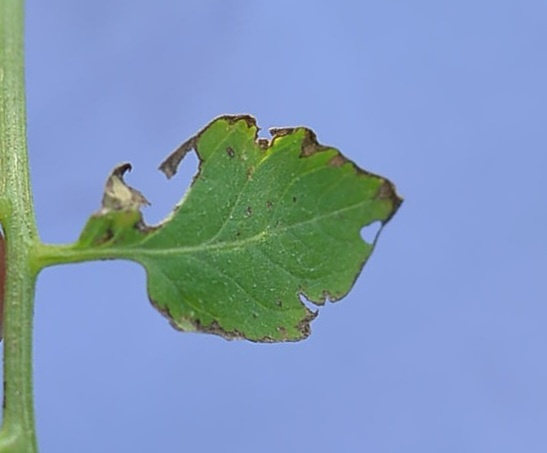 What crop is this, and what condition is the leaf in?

tomato, infected
